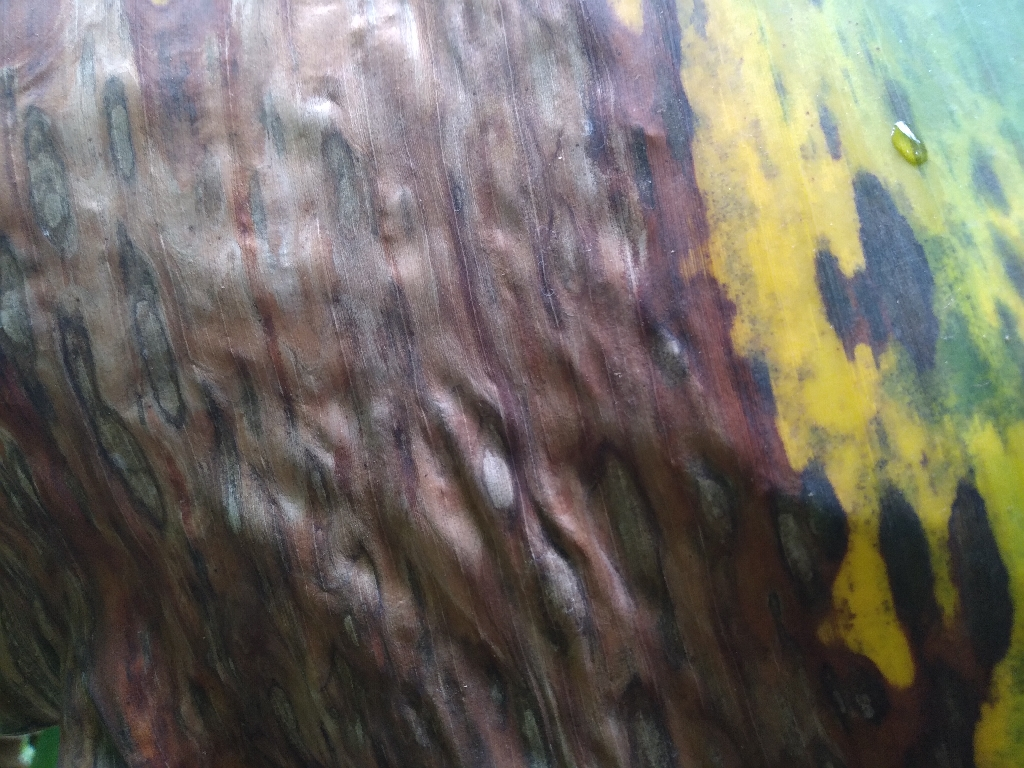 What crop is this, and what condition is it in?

banana, black sigatoka
